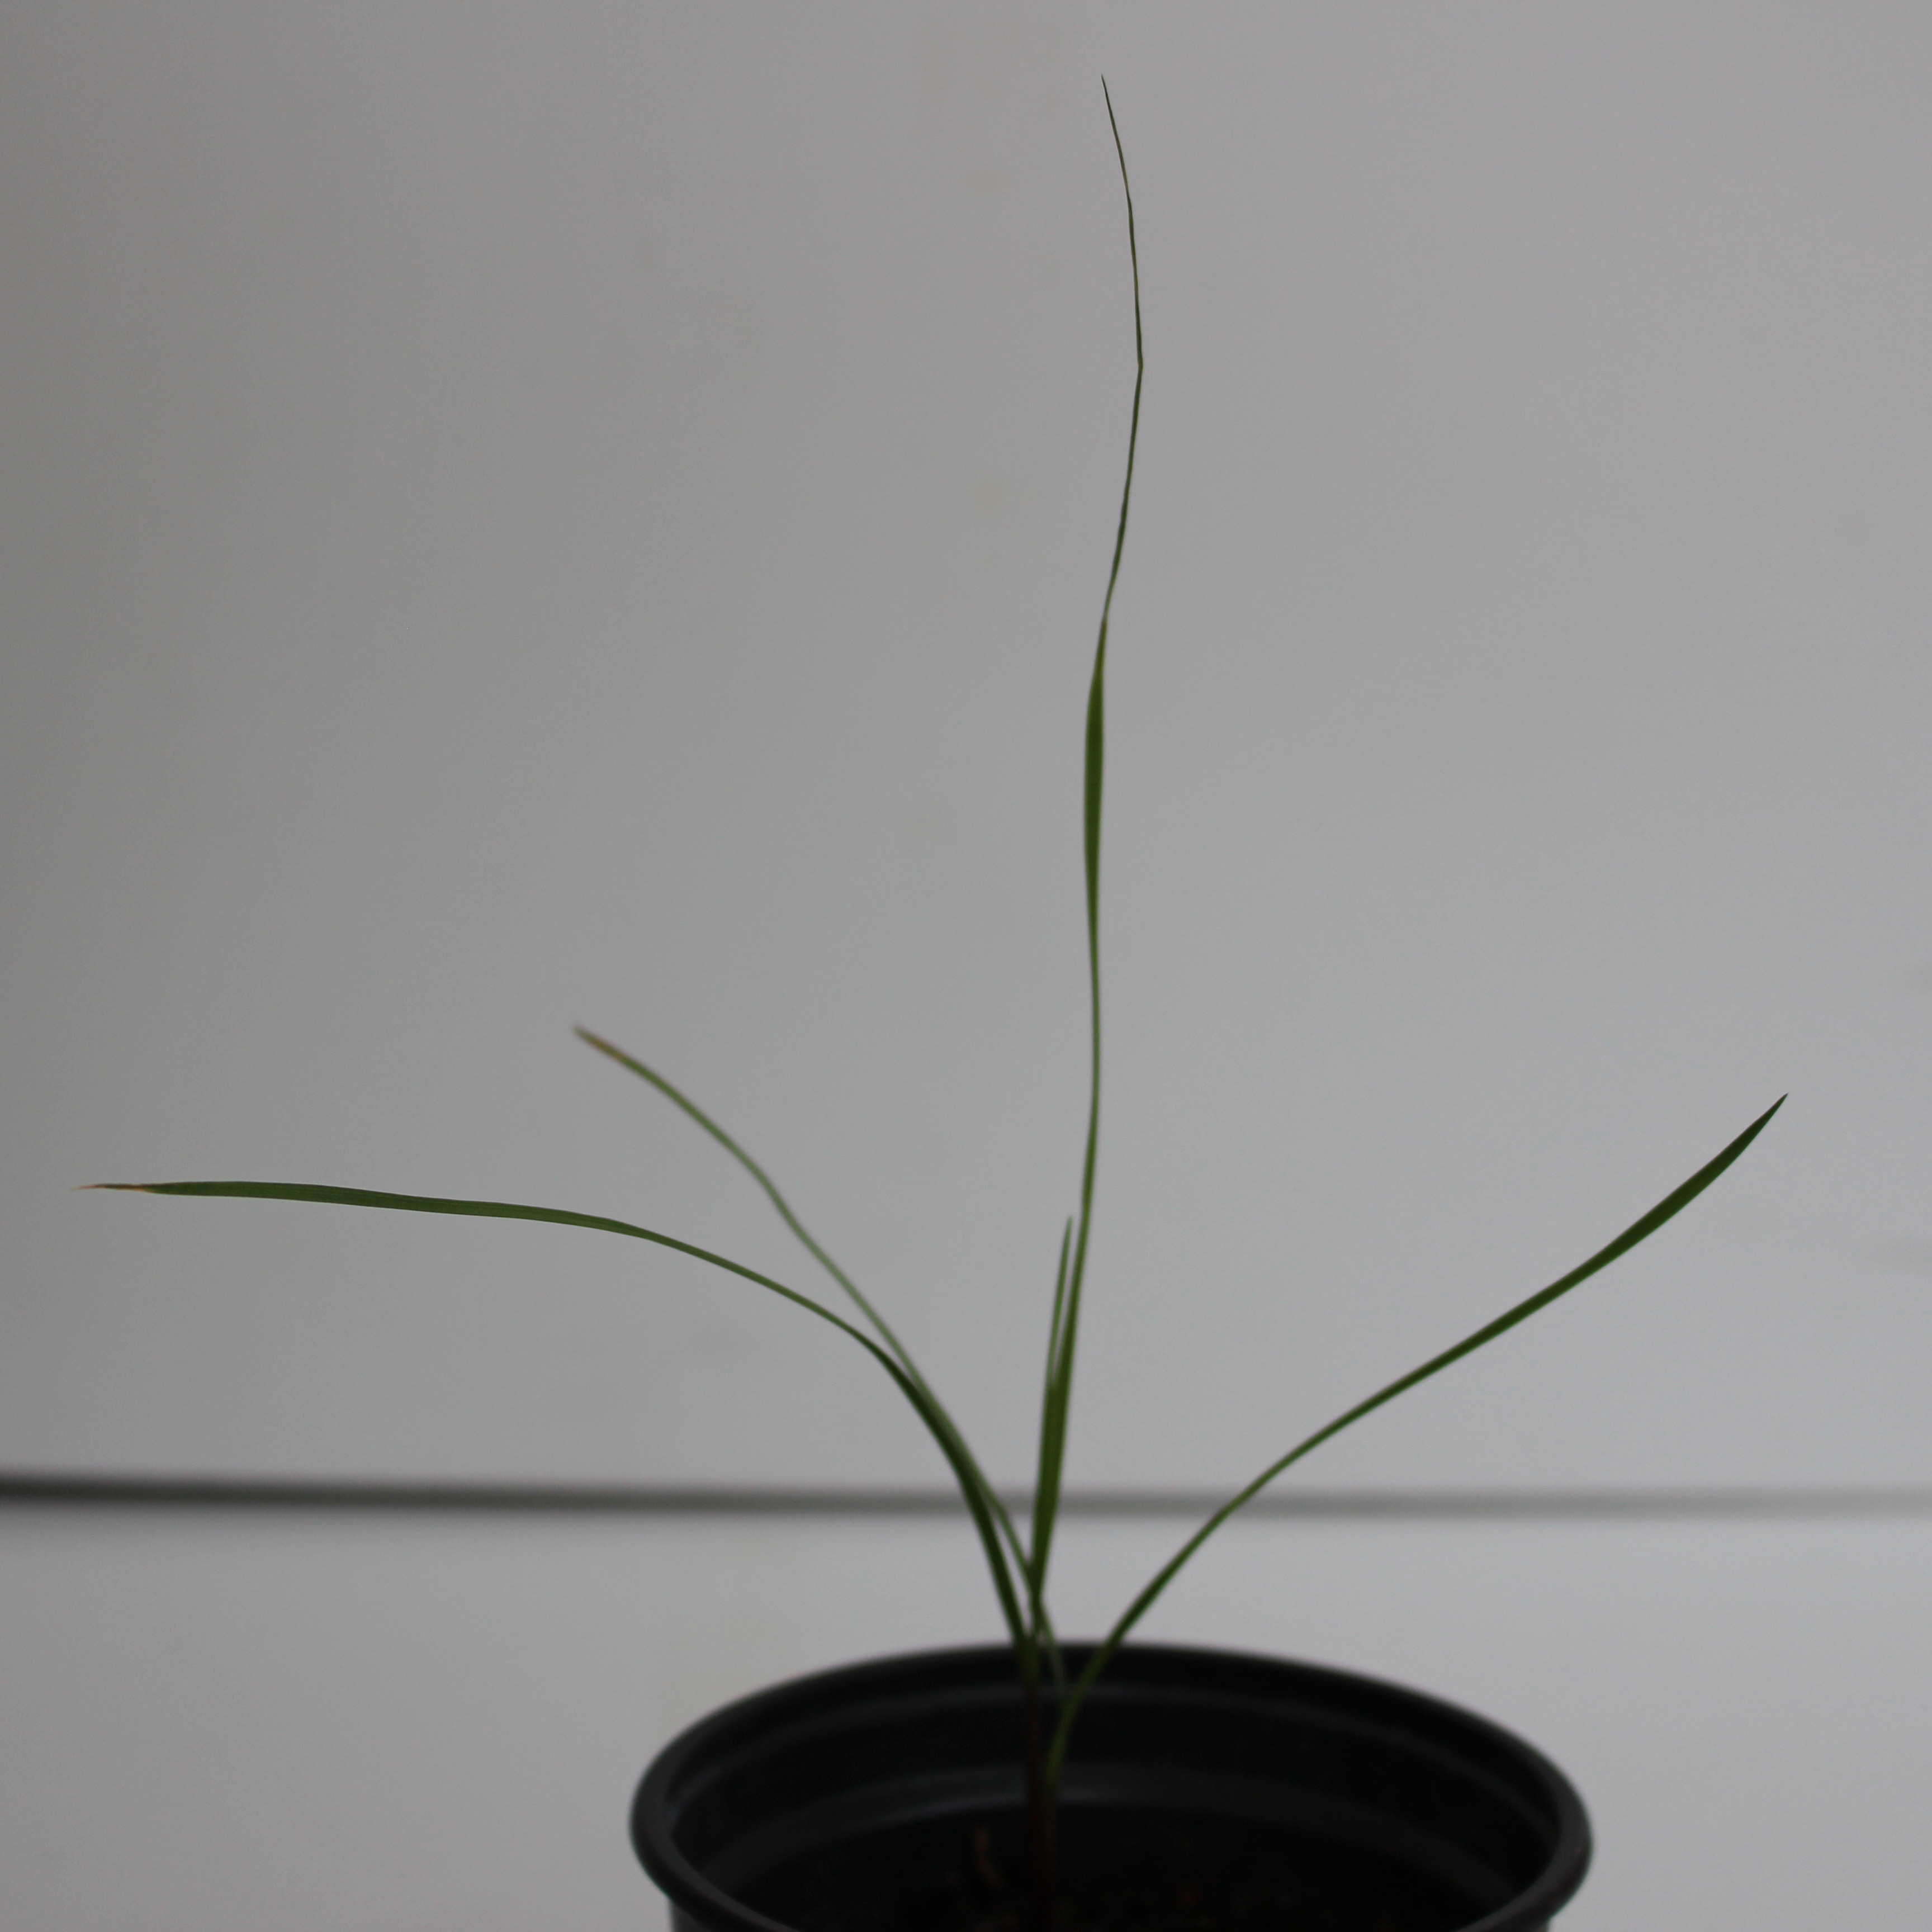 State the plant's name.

Lolium multiflorum
